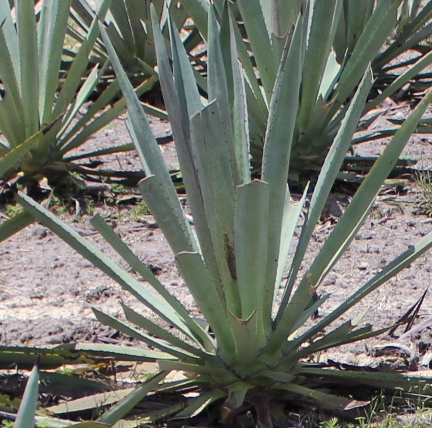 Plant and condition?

agave, yellow
